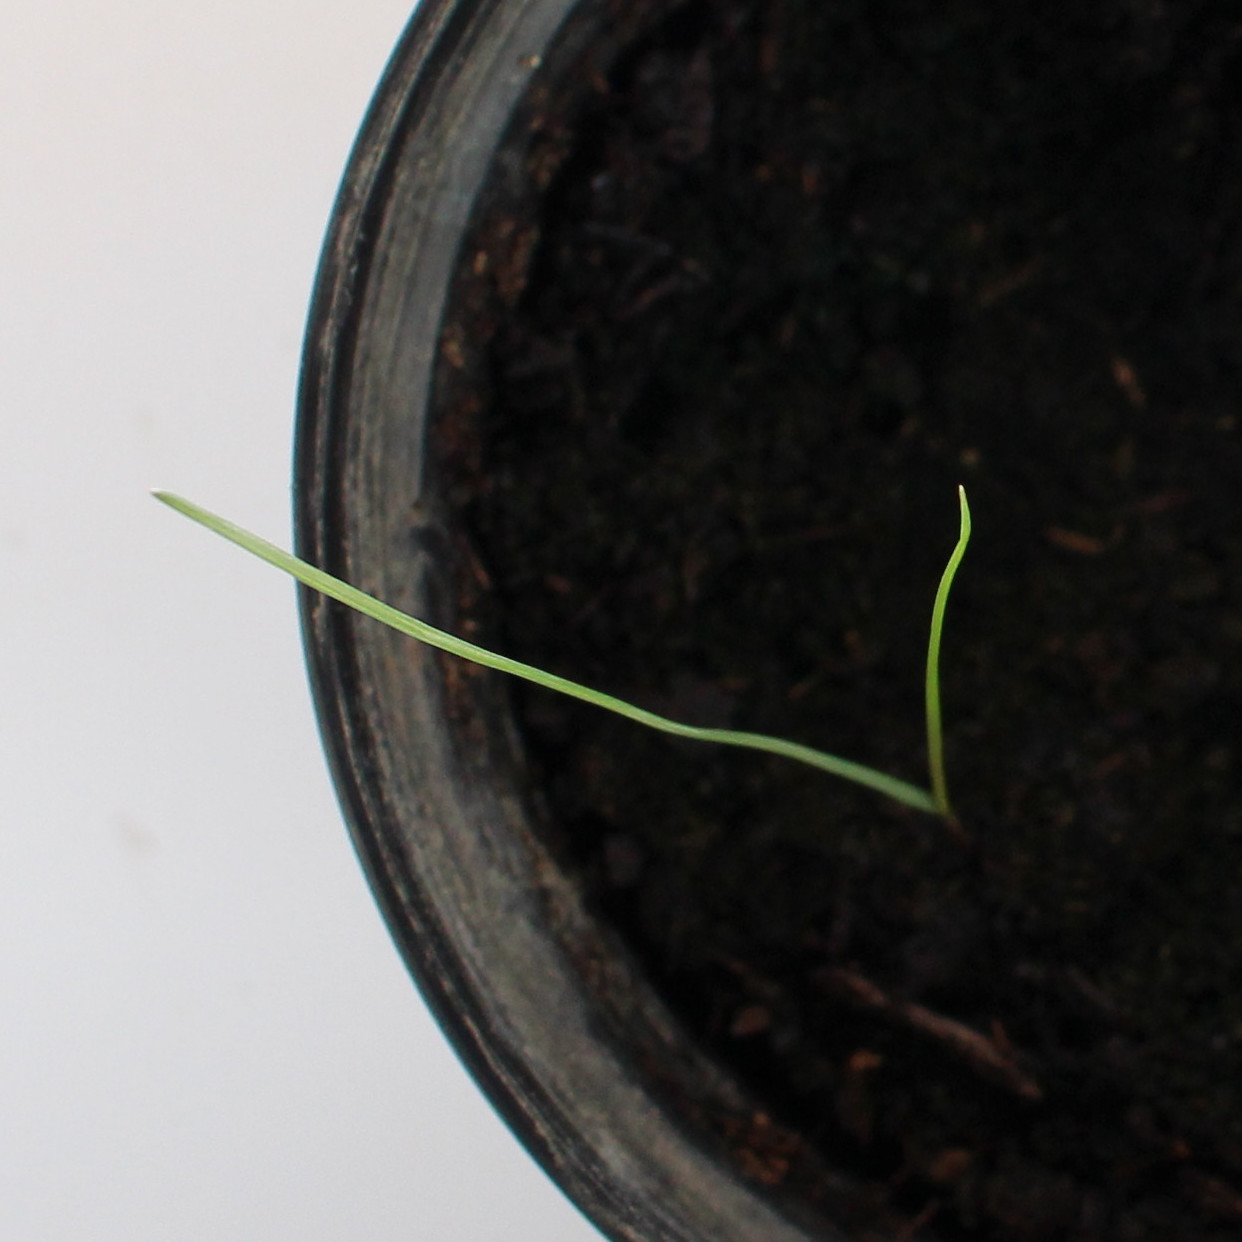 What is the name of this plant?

Lolium multiflorum
